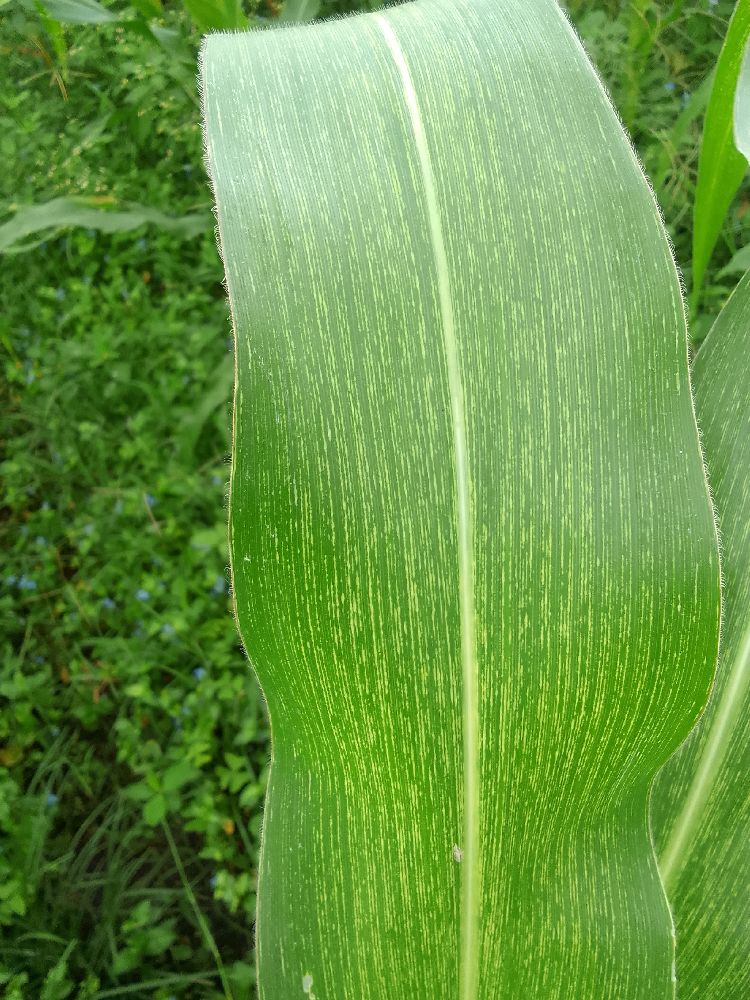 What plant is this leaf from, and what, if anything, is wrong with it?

maize, maize streak virus
